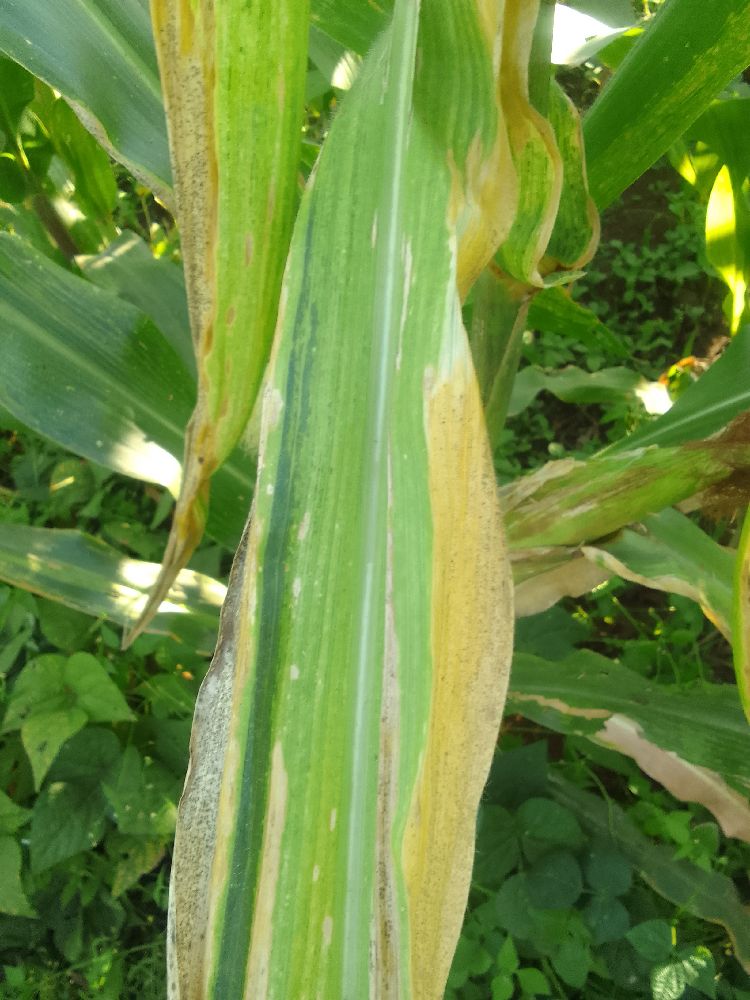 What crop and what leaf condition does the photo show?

maize, maize lethal necrosis
